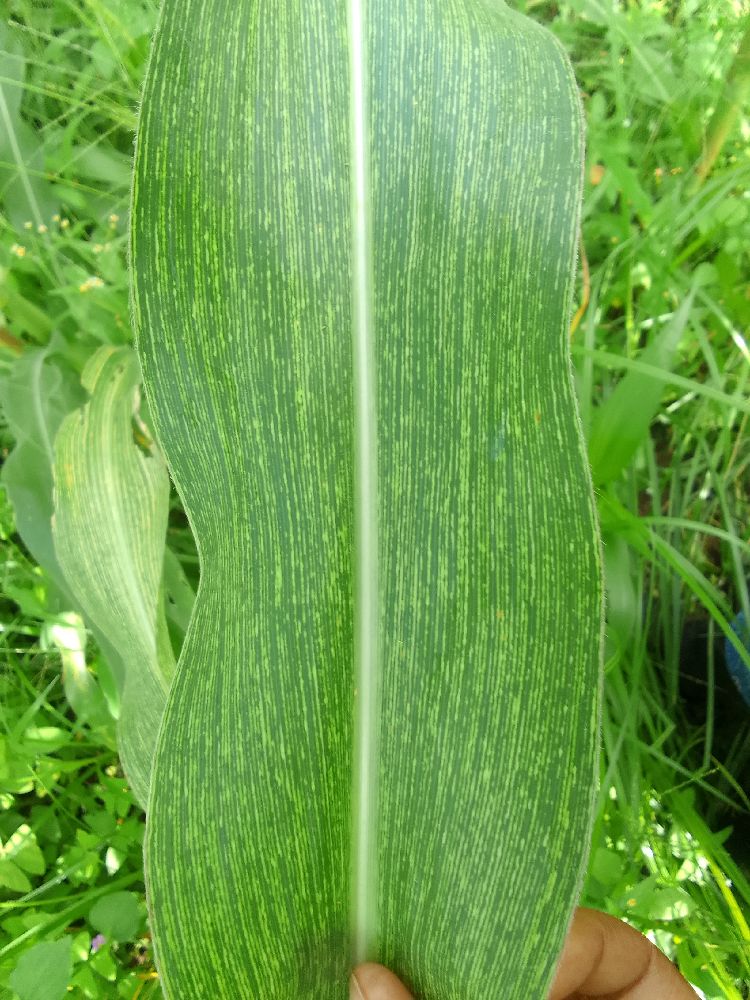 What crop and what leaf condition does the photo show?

maize, maize streak virus
